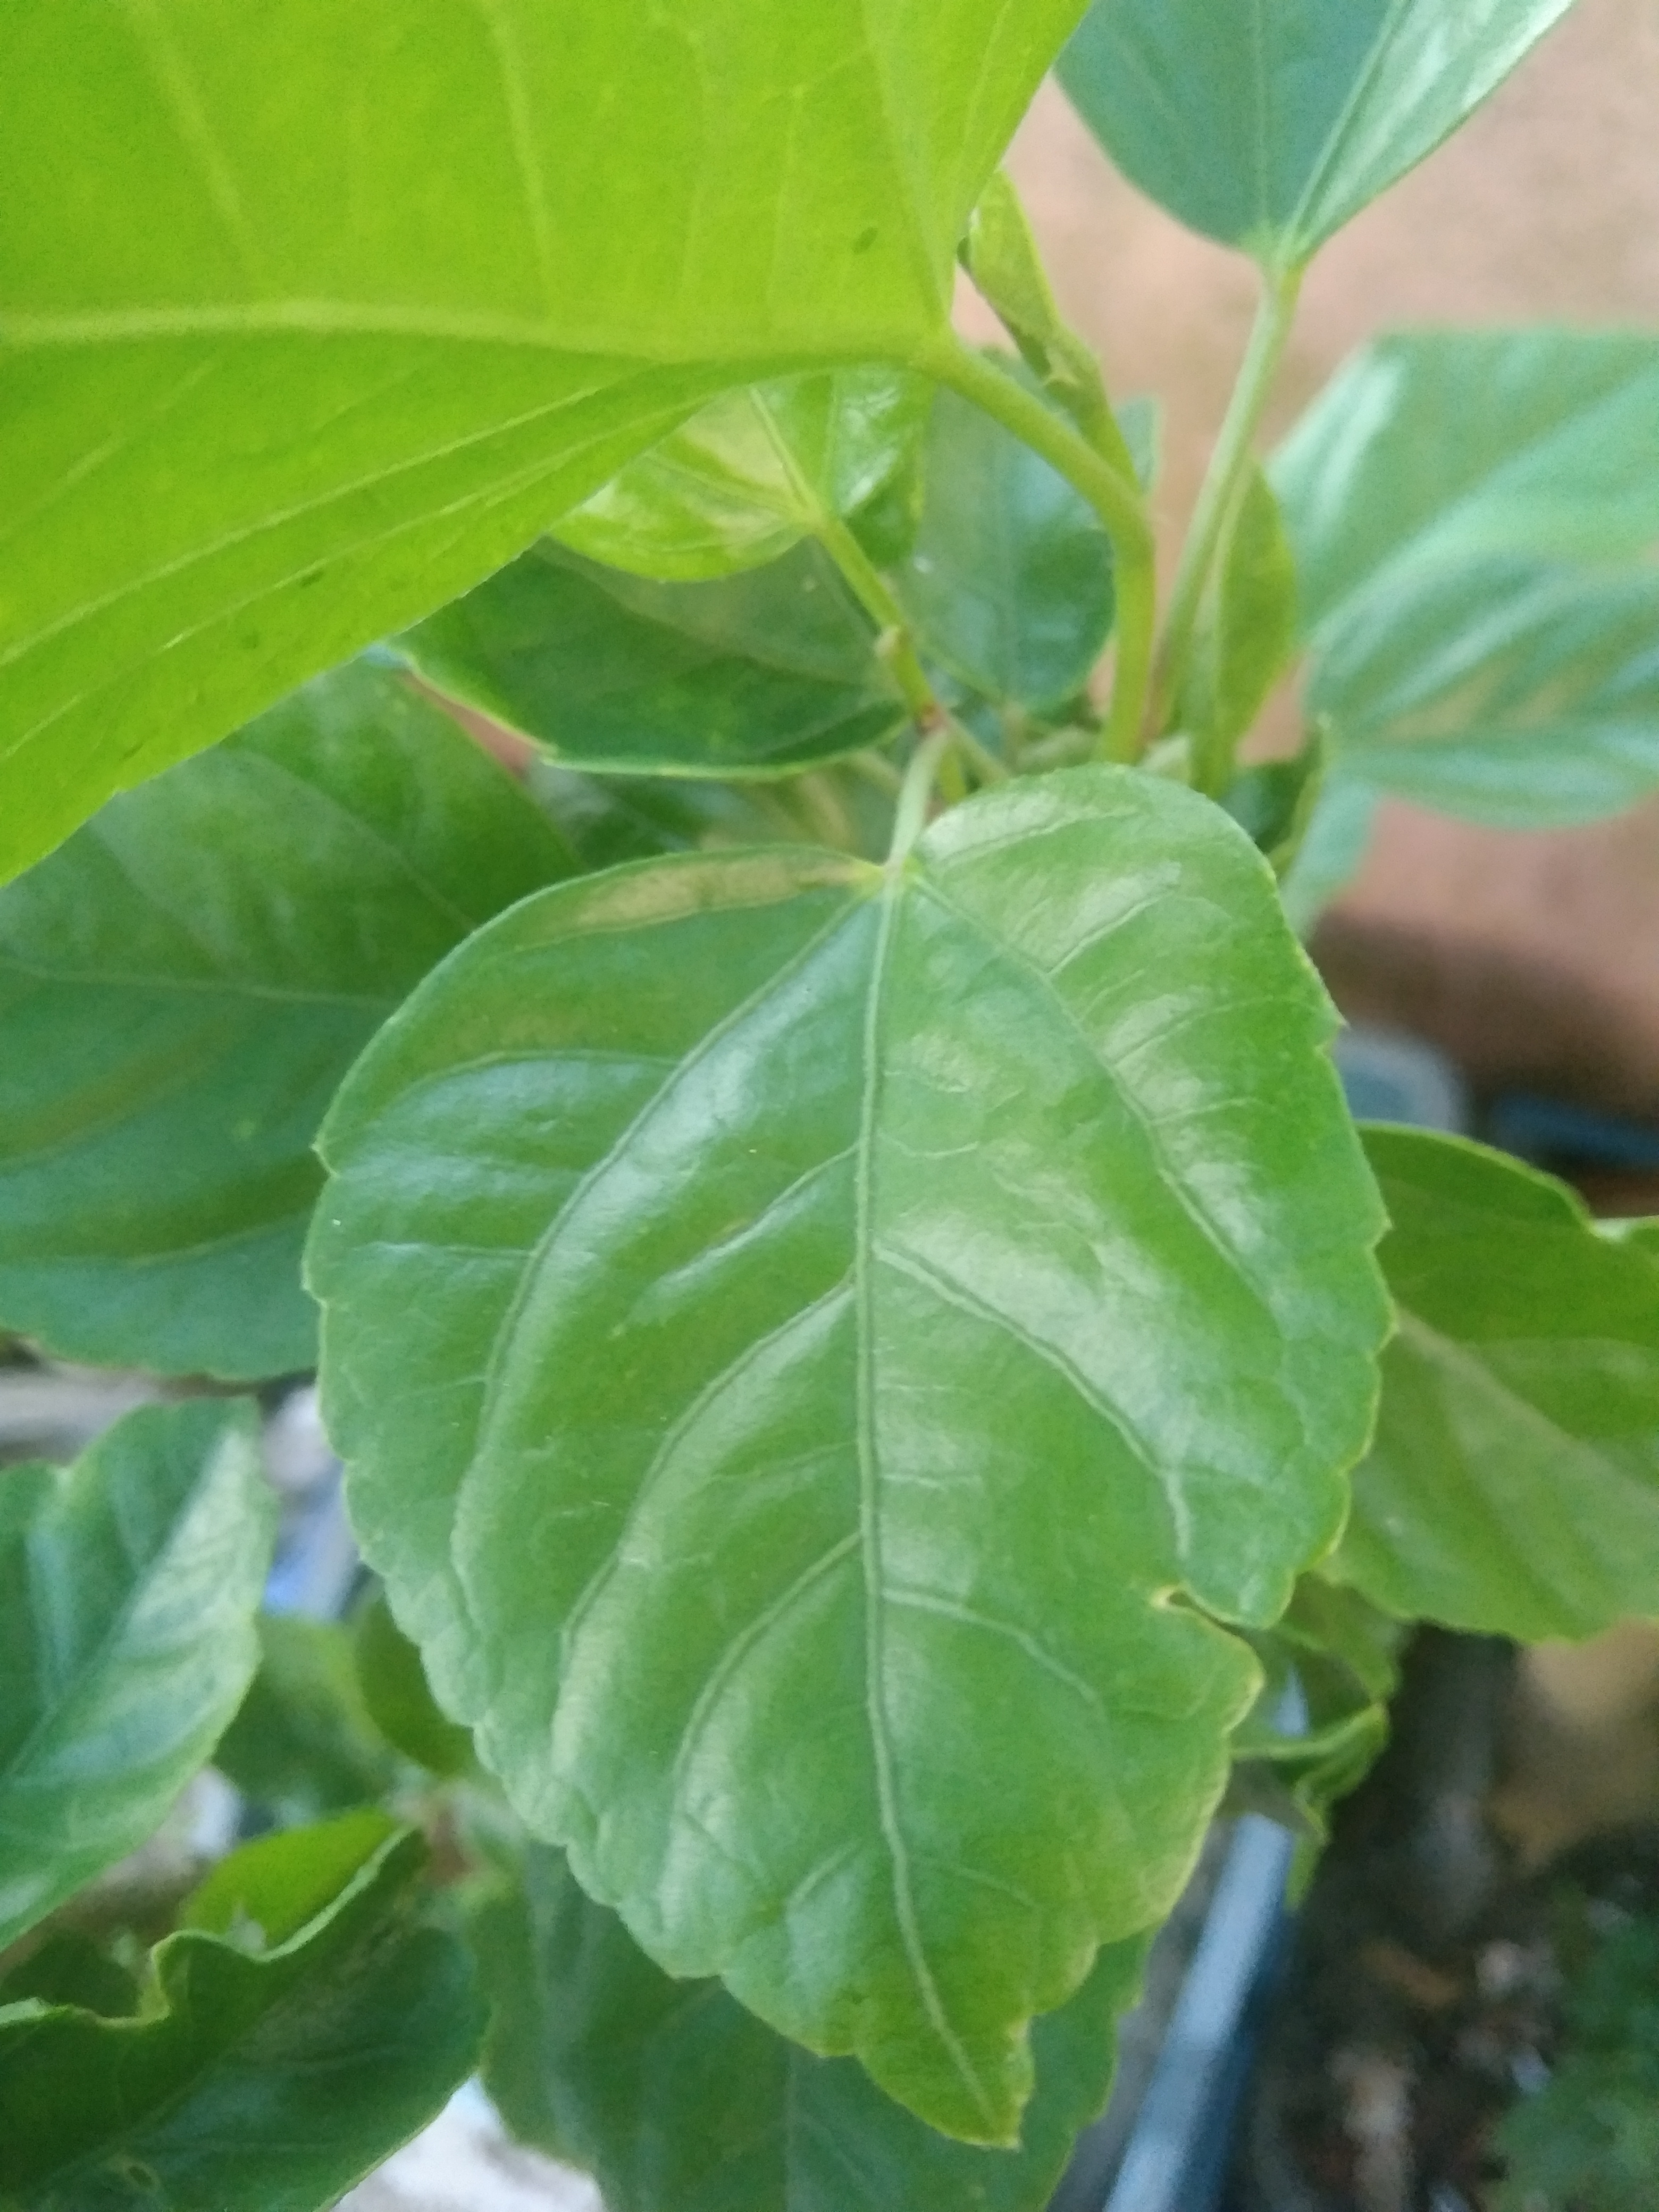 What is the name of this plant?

hibiscus
